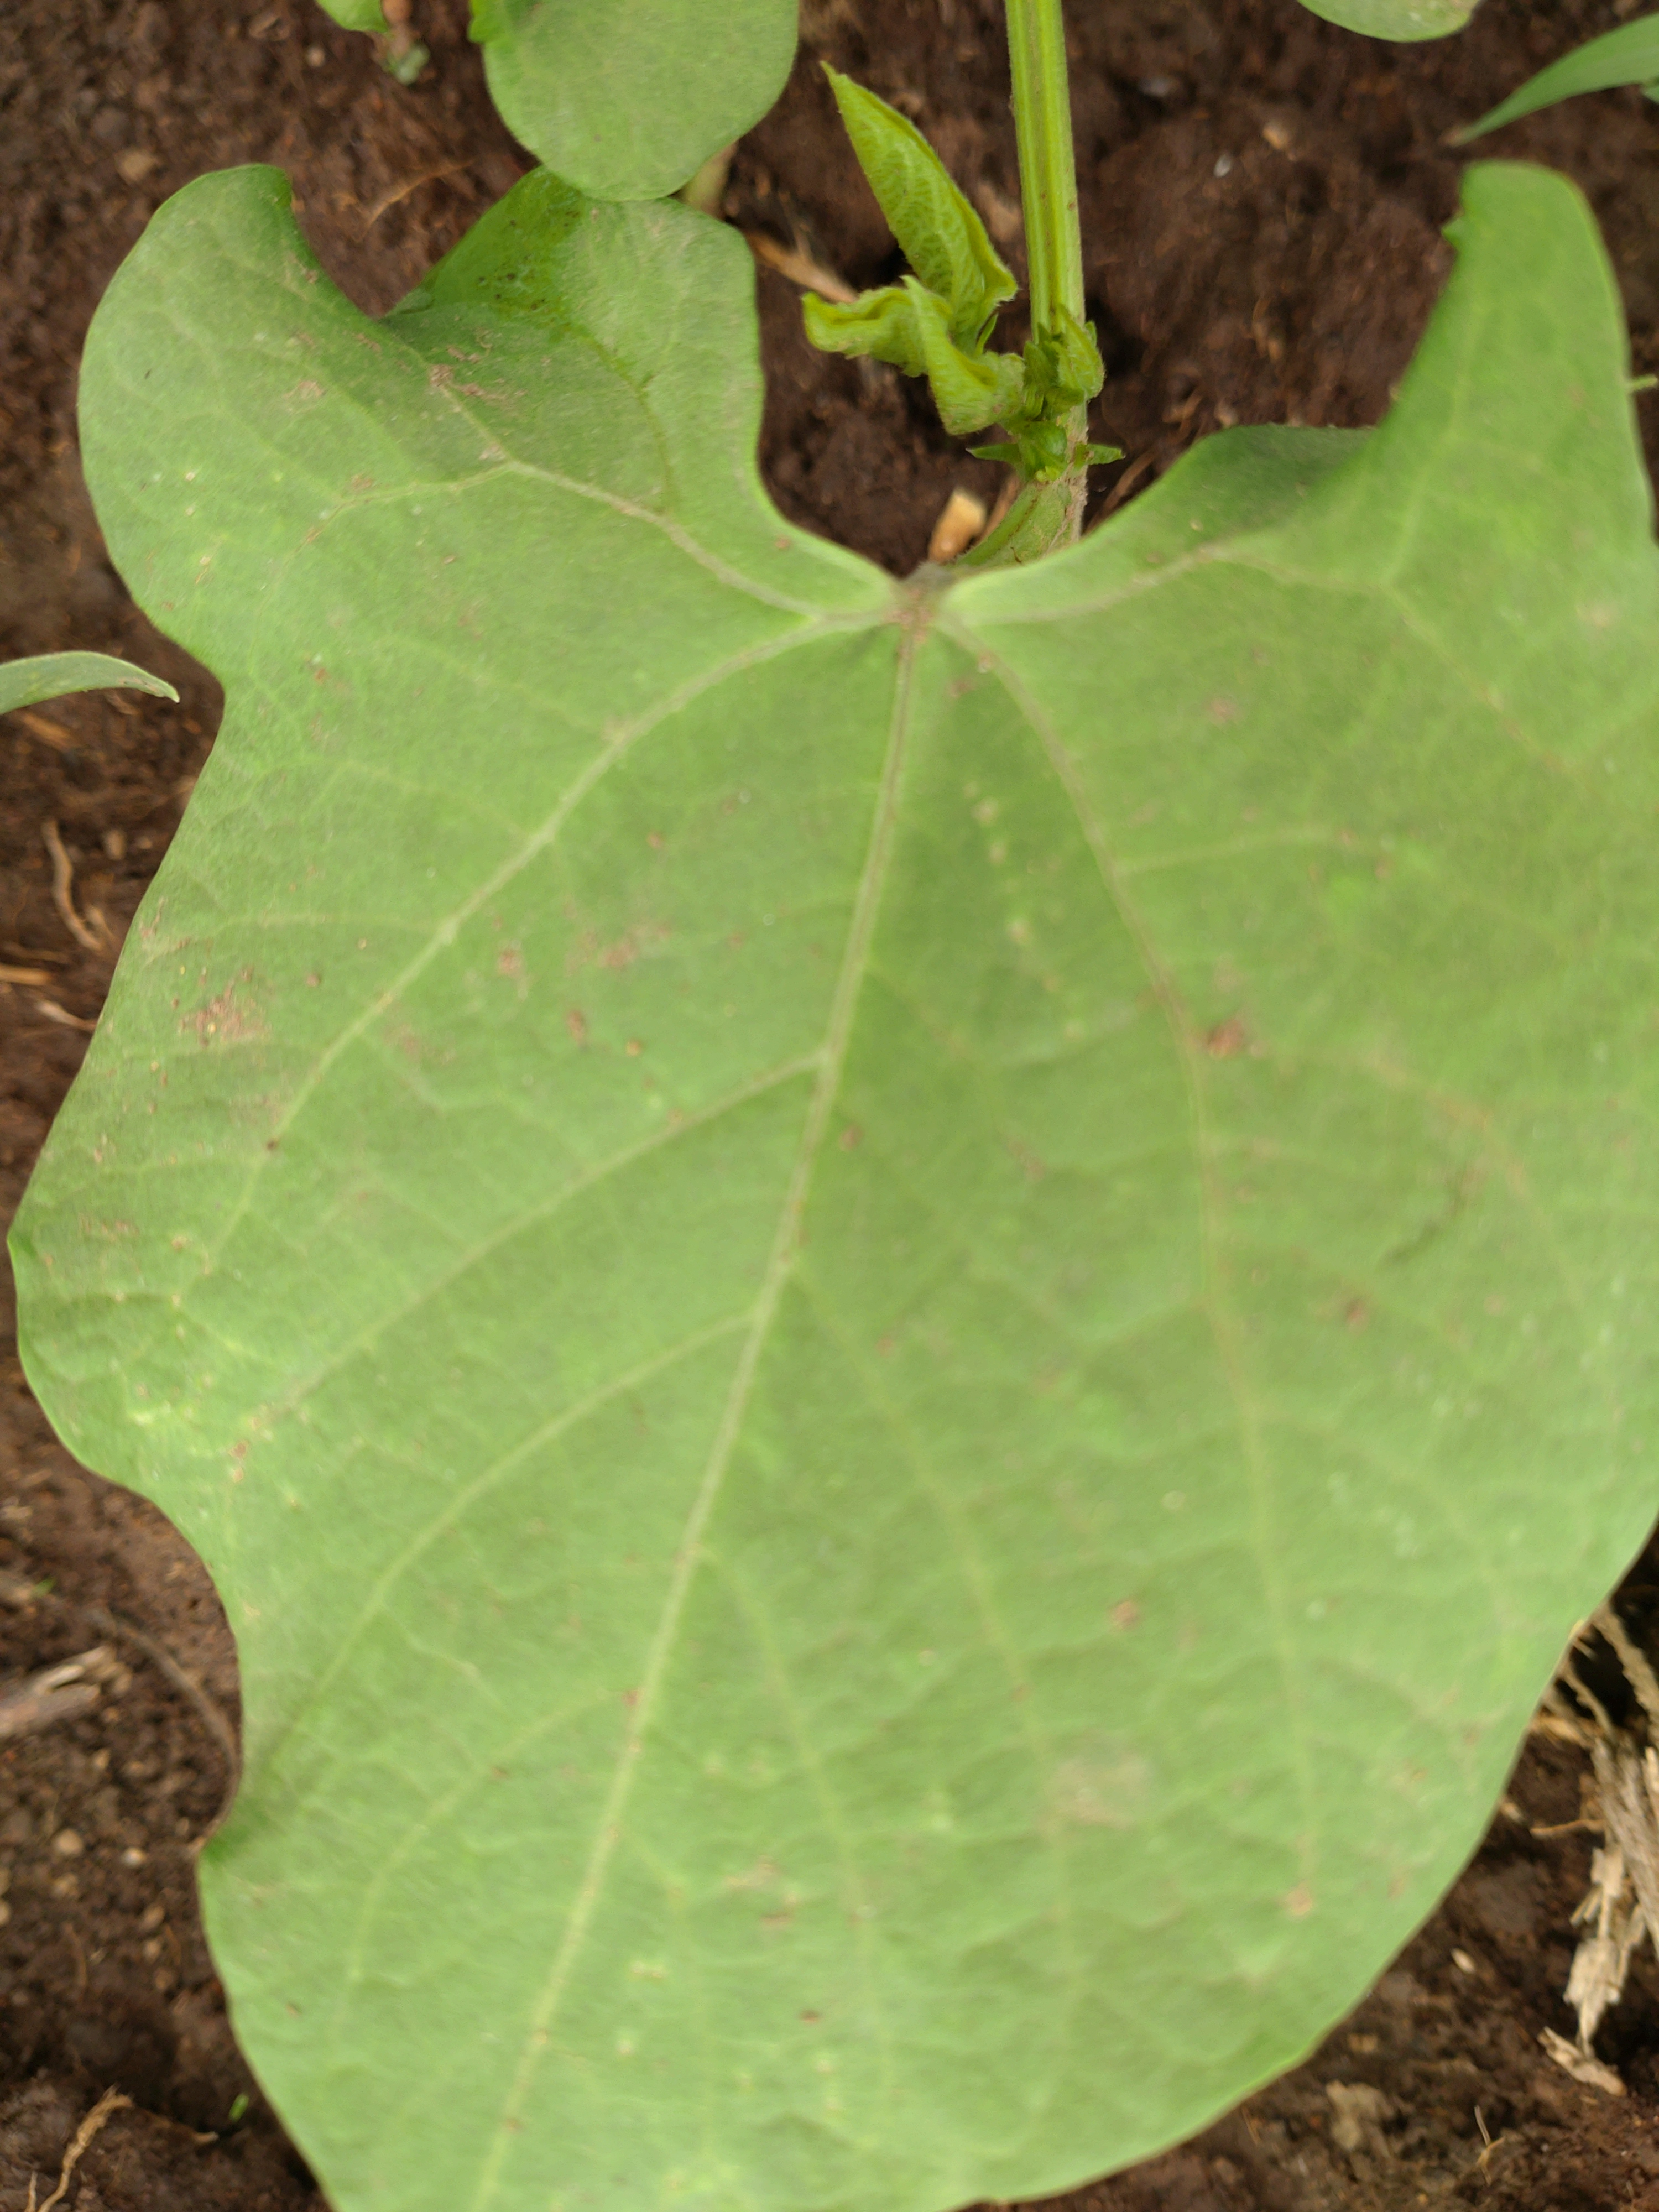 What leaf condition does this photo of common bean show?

healthy
